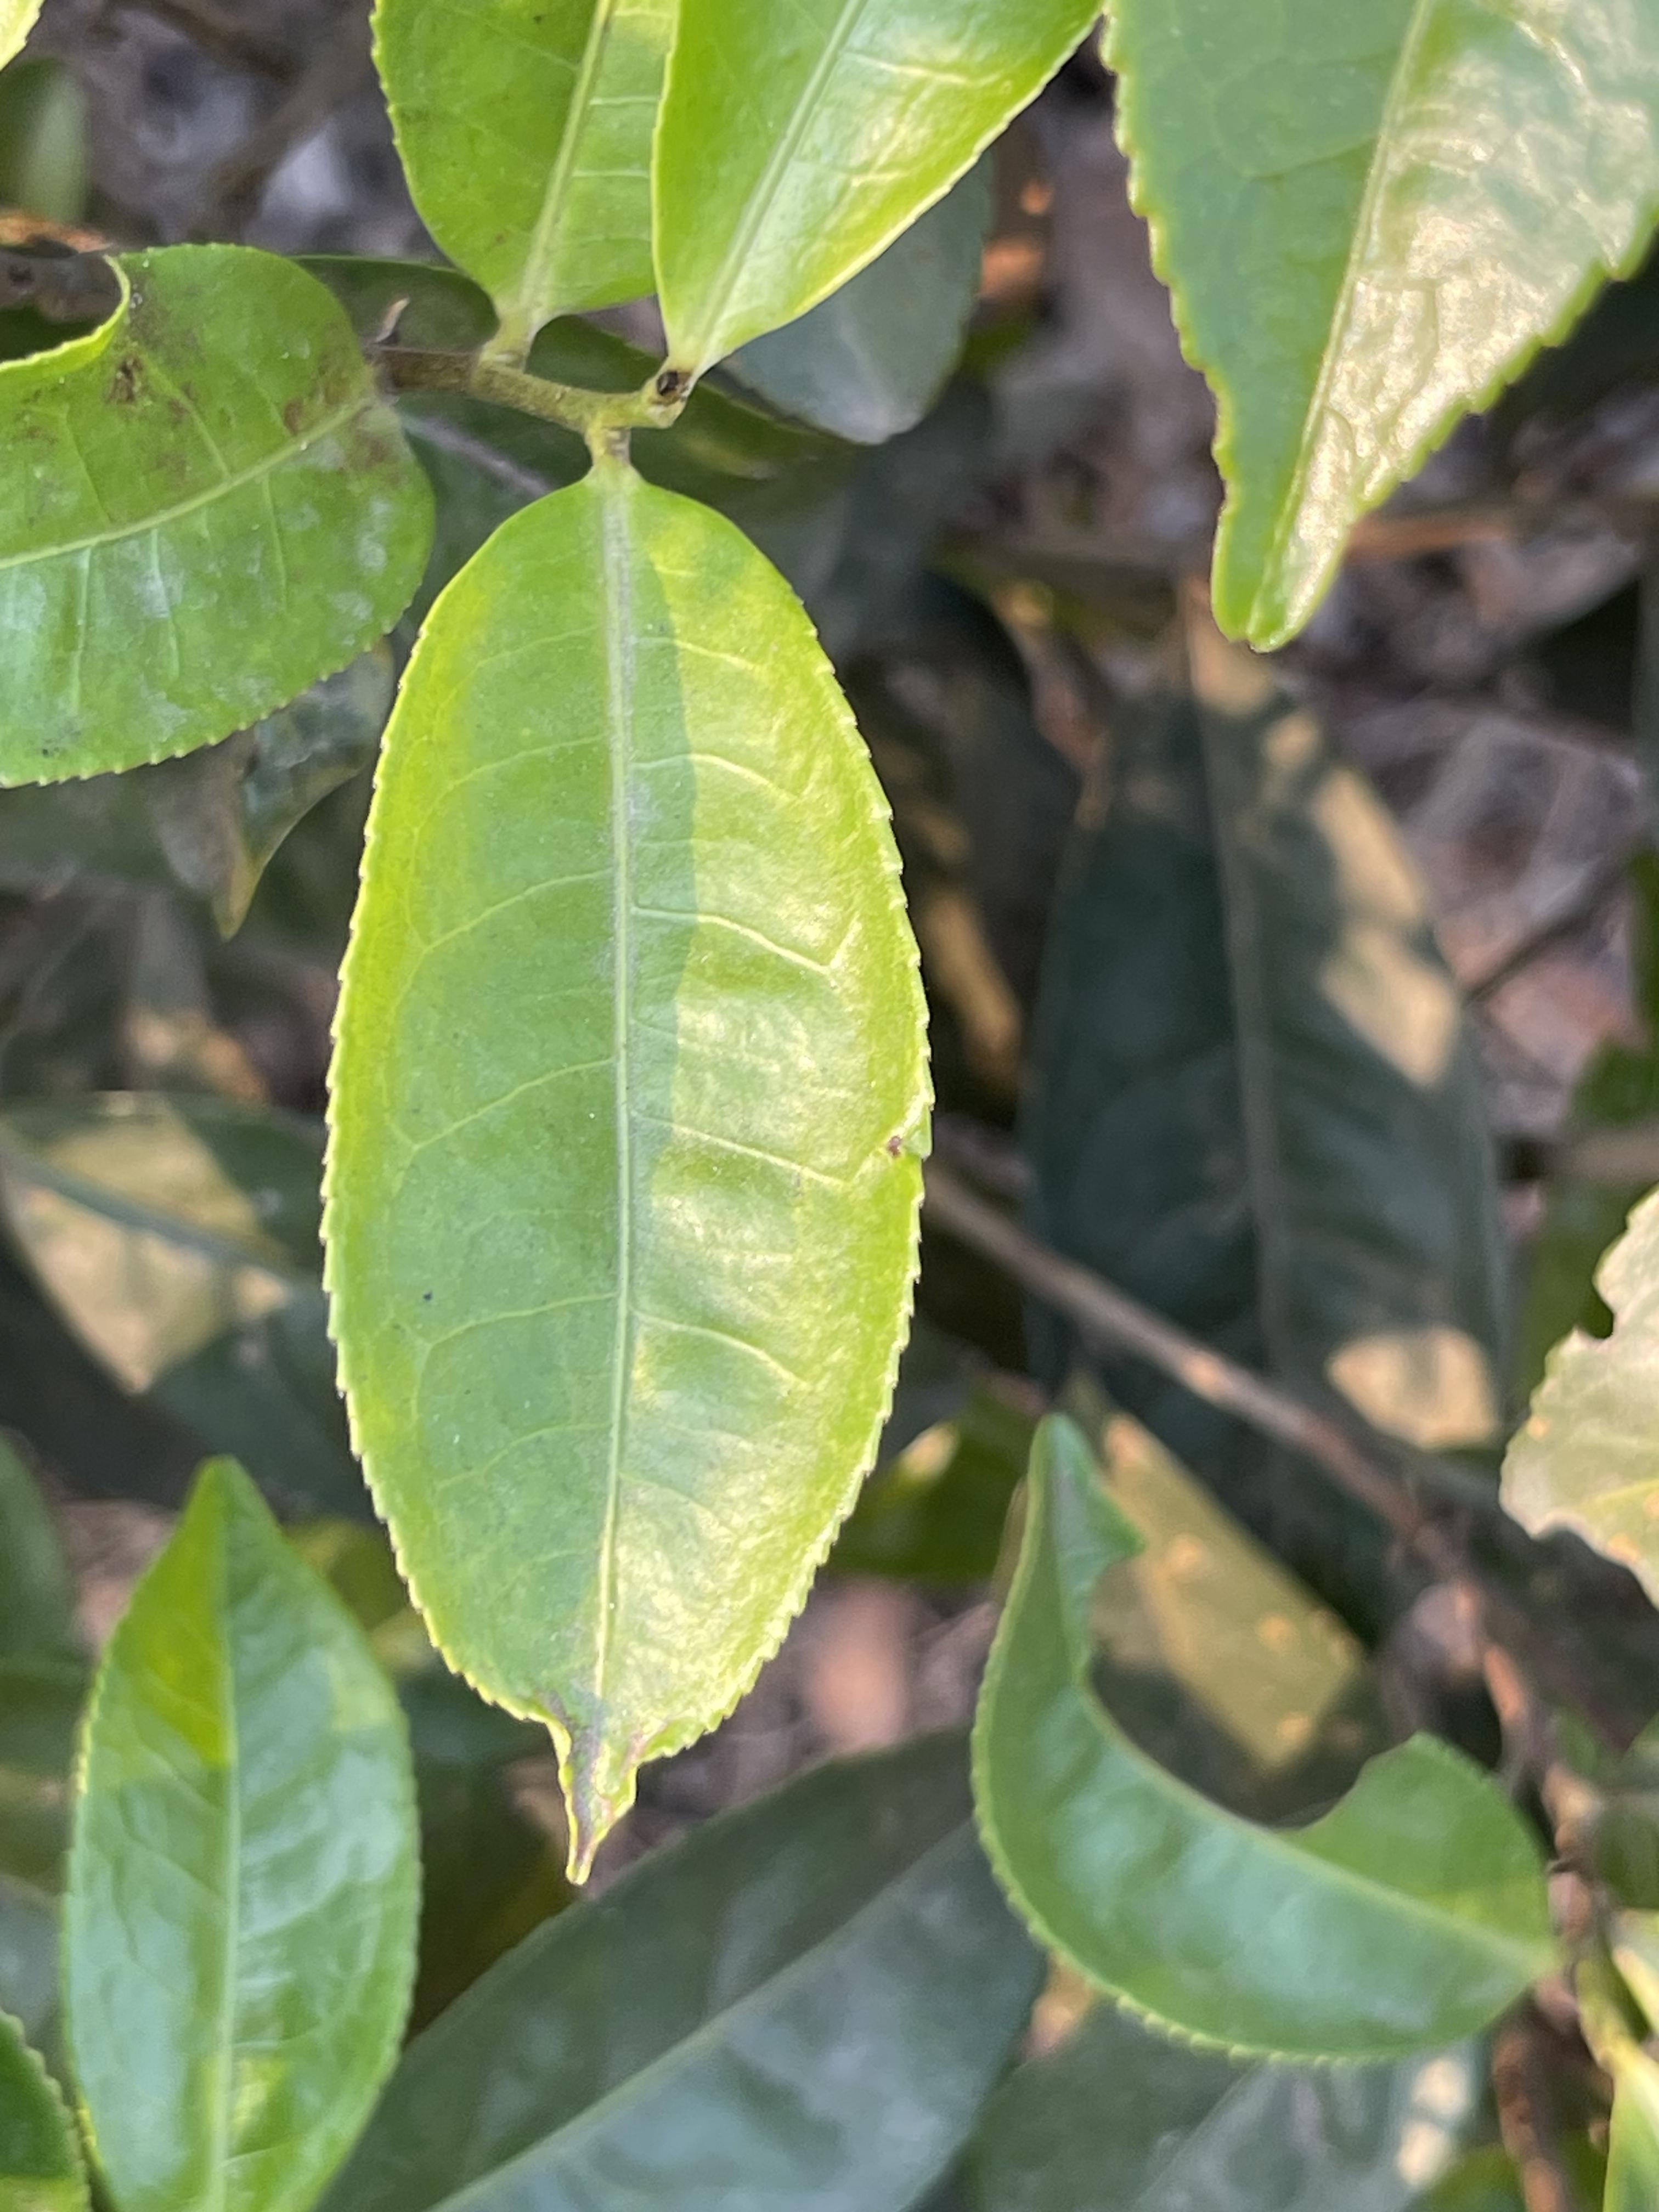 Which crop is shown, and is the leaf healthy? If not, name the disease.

tea, healthy leaf
